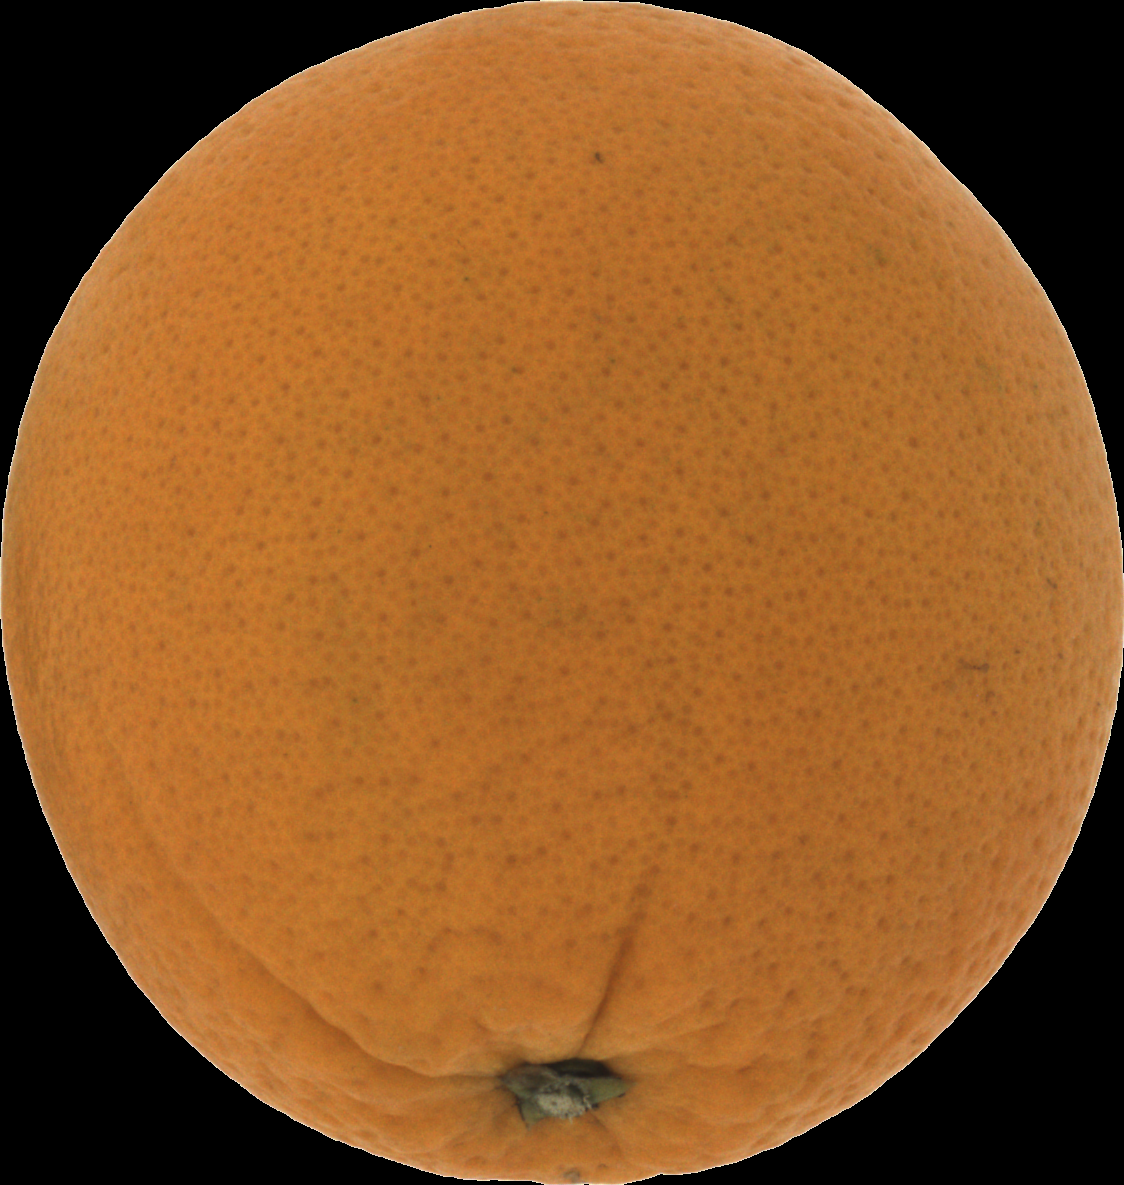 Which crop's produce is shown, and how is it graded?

orange, good
